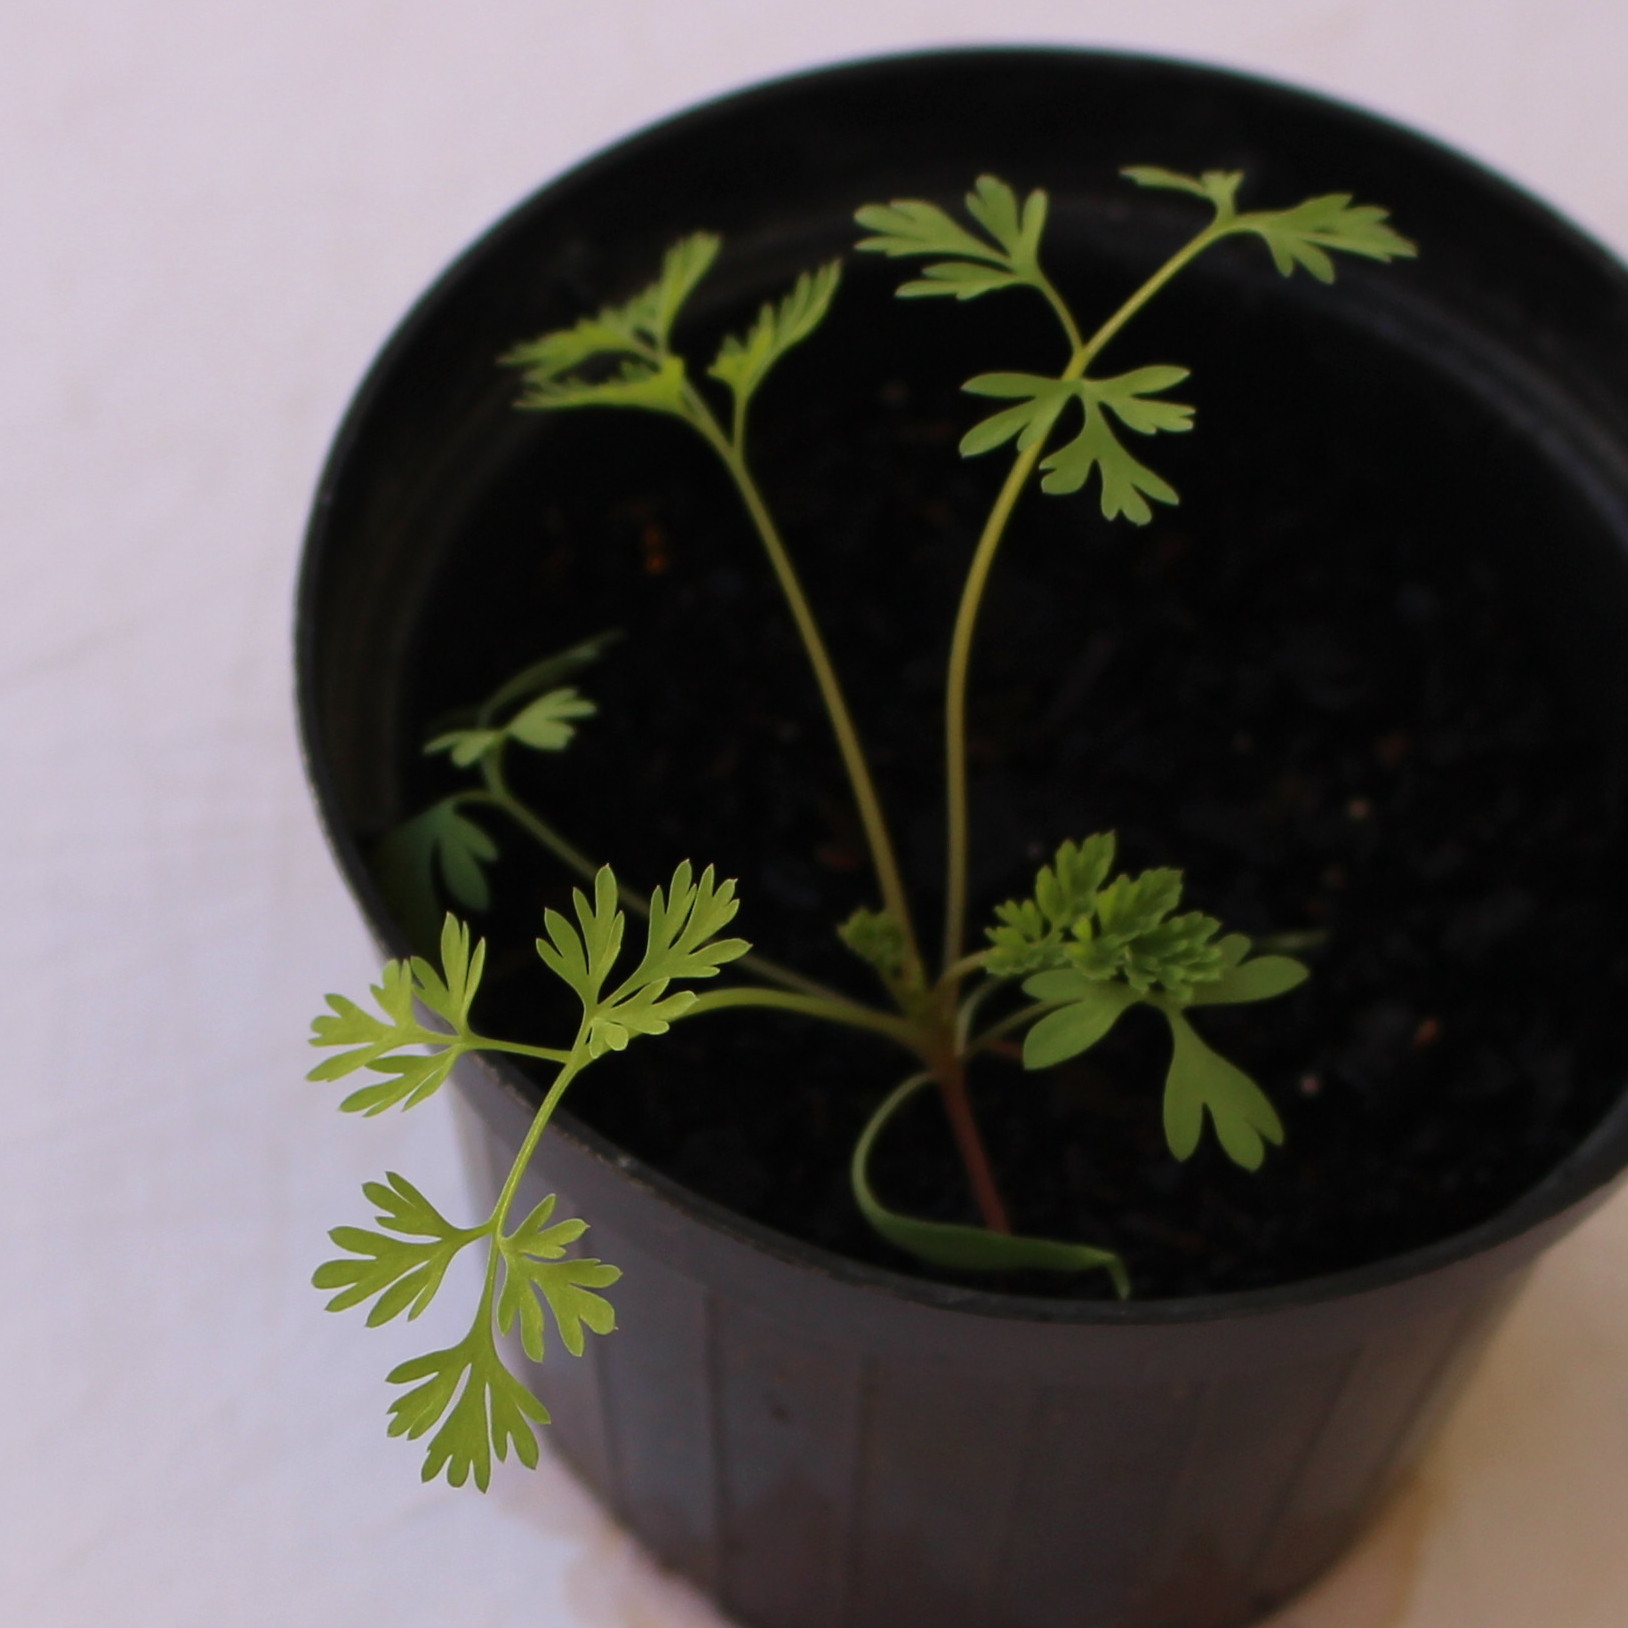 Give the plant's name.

Fumaria officinalis
